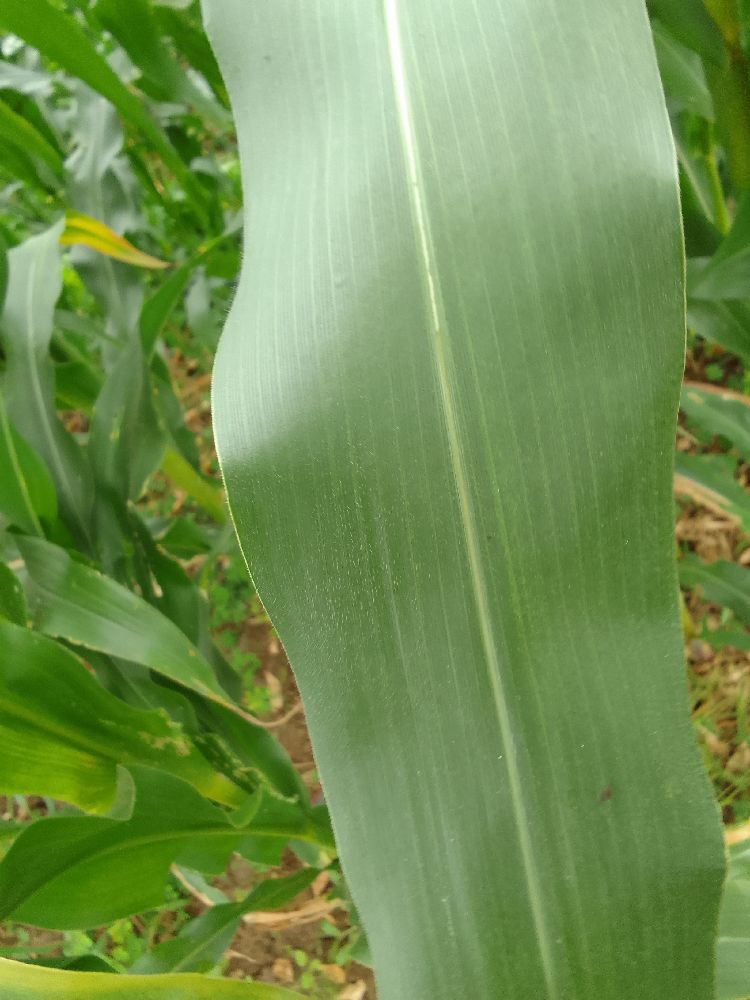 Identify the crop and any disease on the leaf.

maize, healthy
